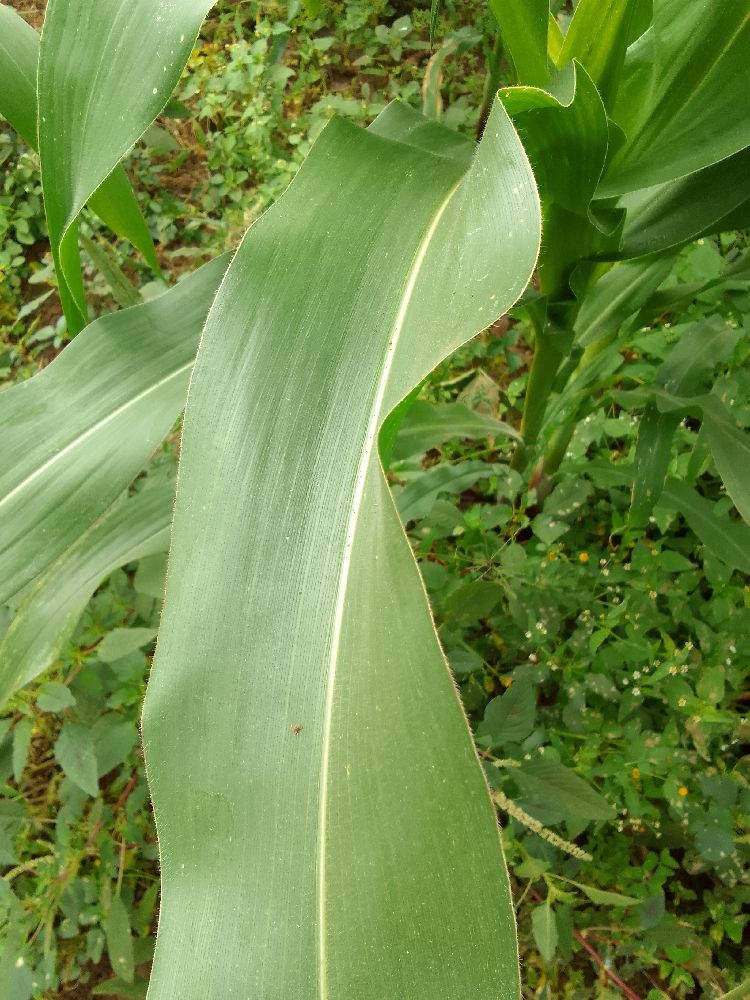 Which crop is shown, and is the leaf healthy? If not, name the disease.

maize, healthy
